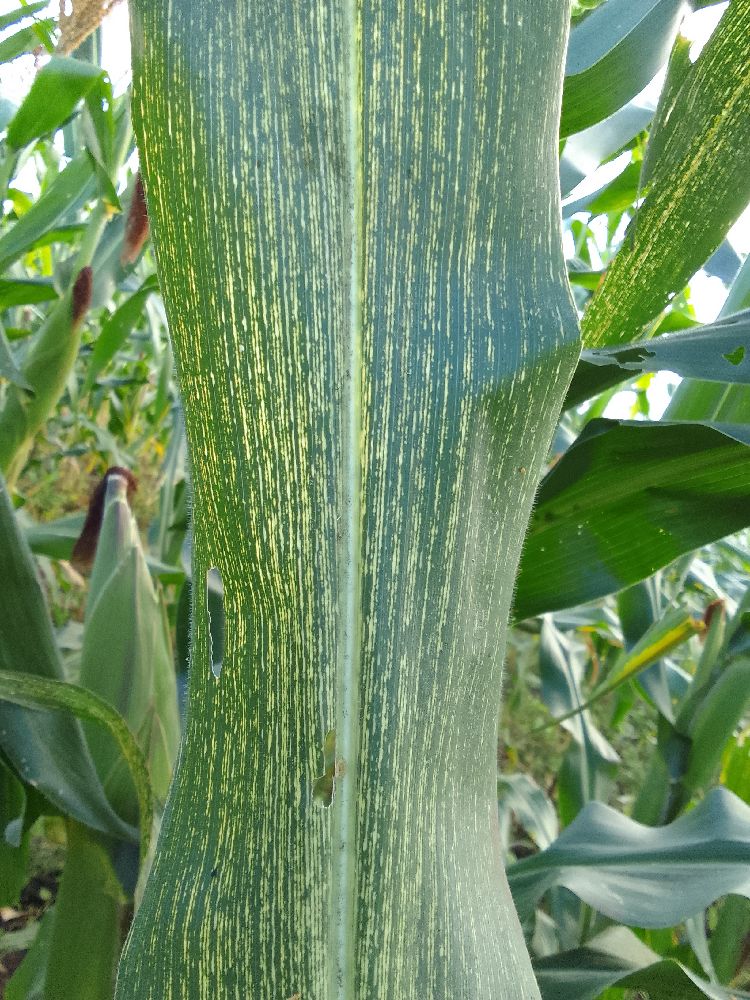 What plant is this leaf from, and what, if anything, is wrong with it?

maize, maize streak virus
